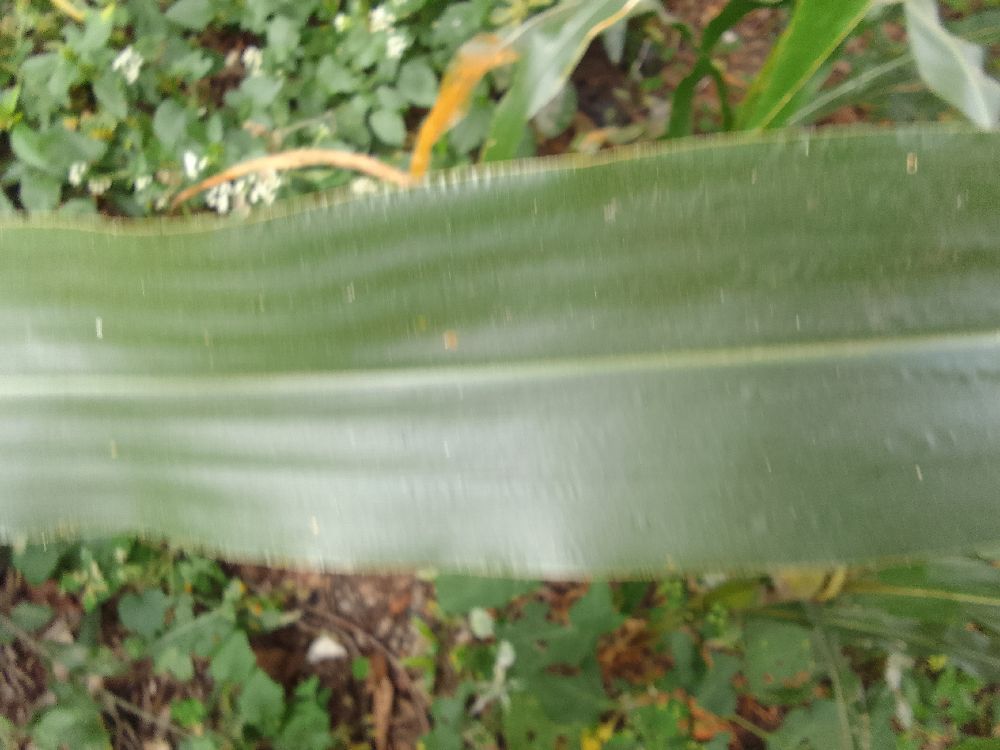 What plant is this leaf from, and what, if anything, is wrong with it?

maize, healthy
